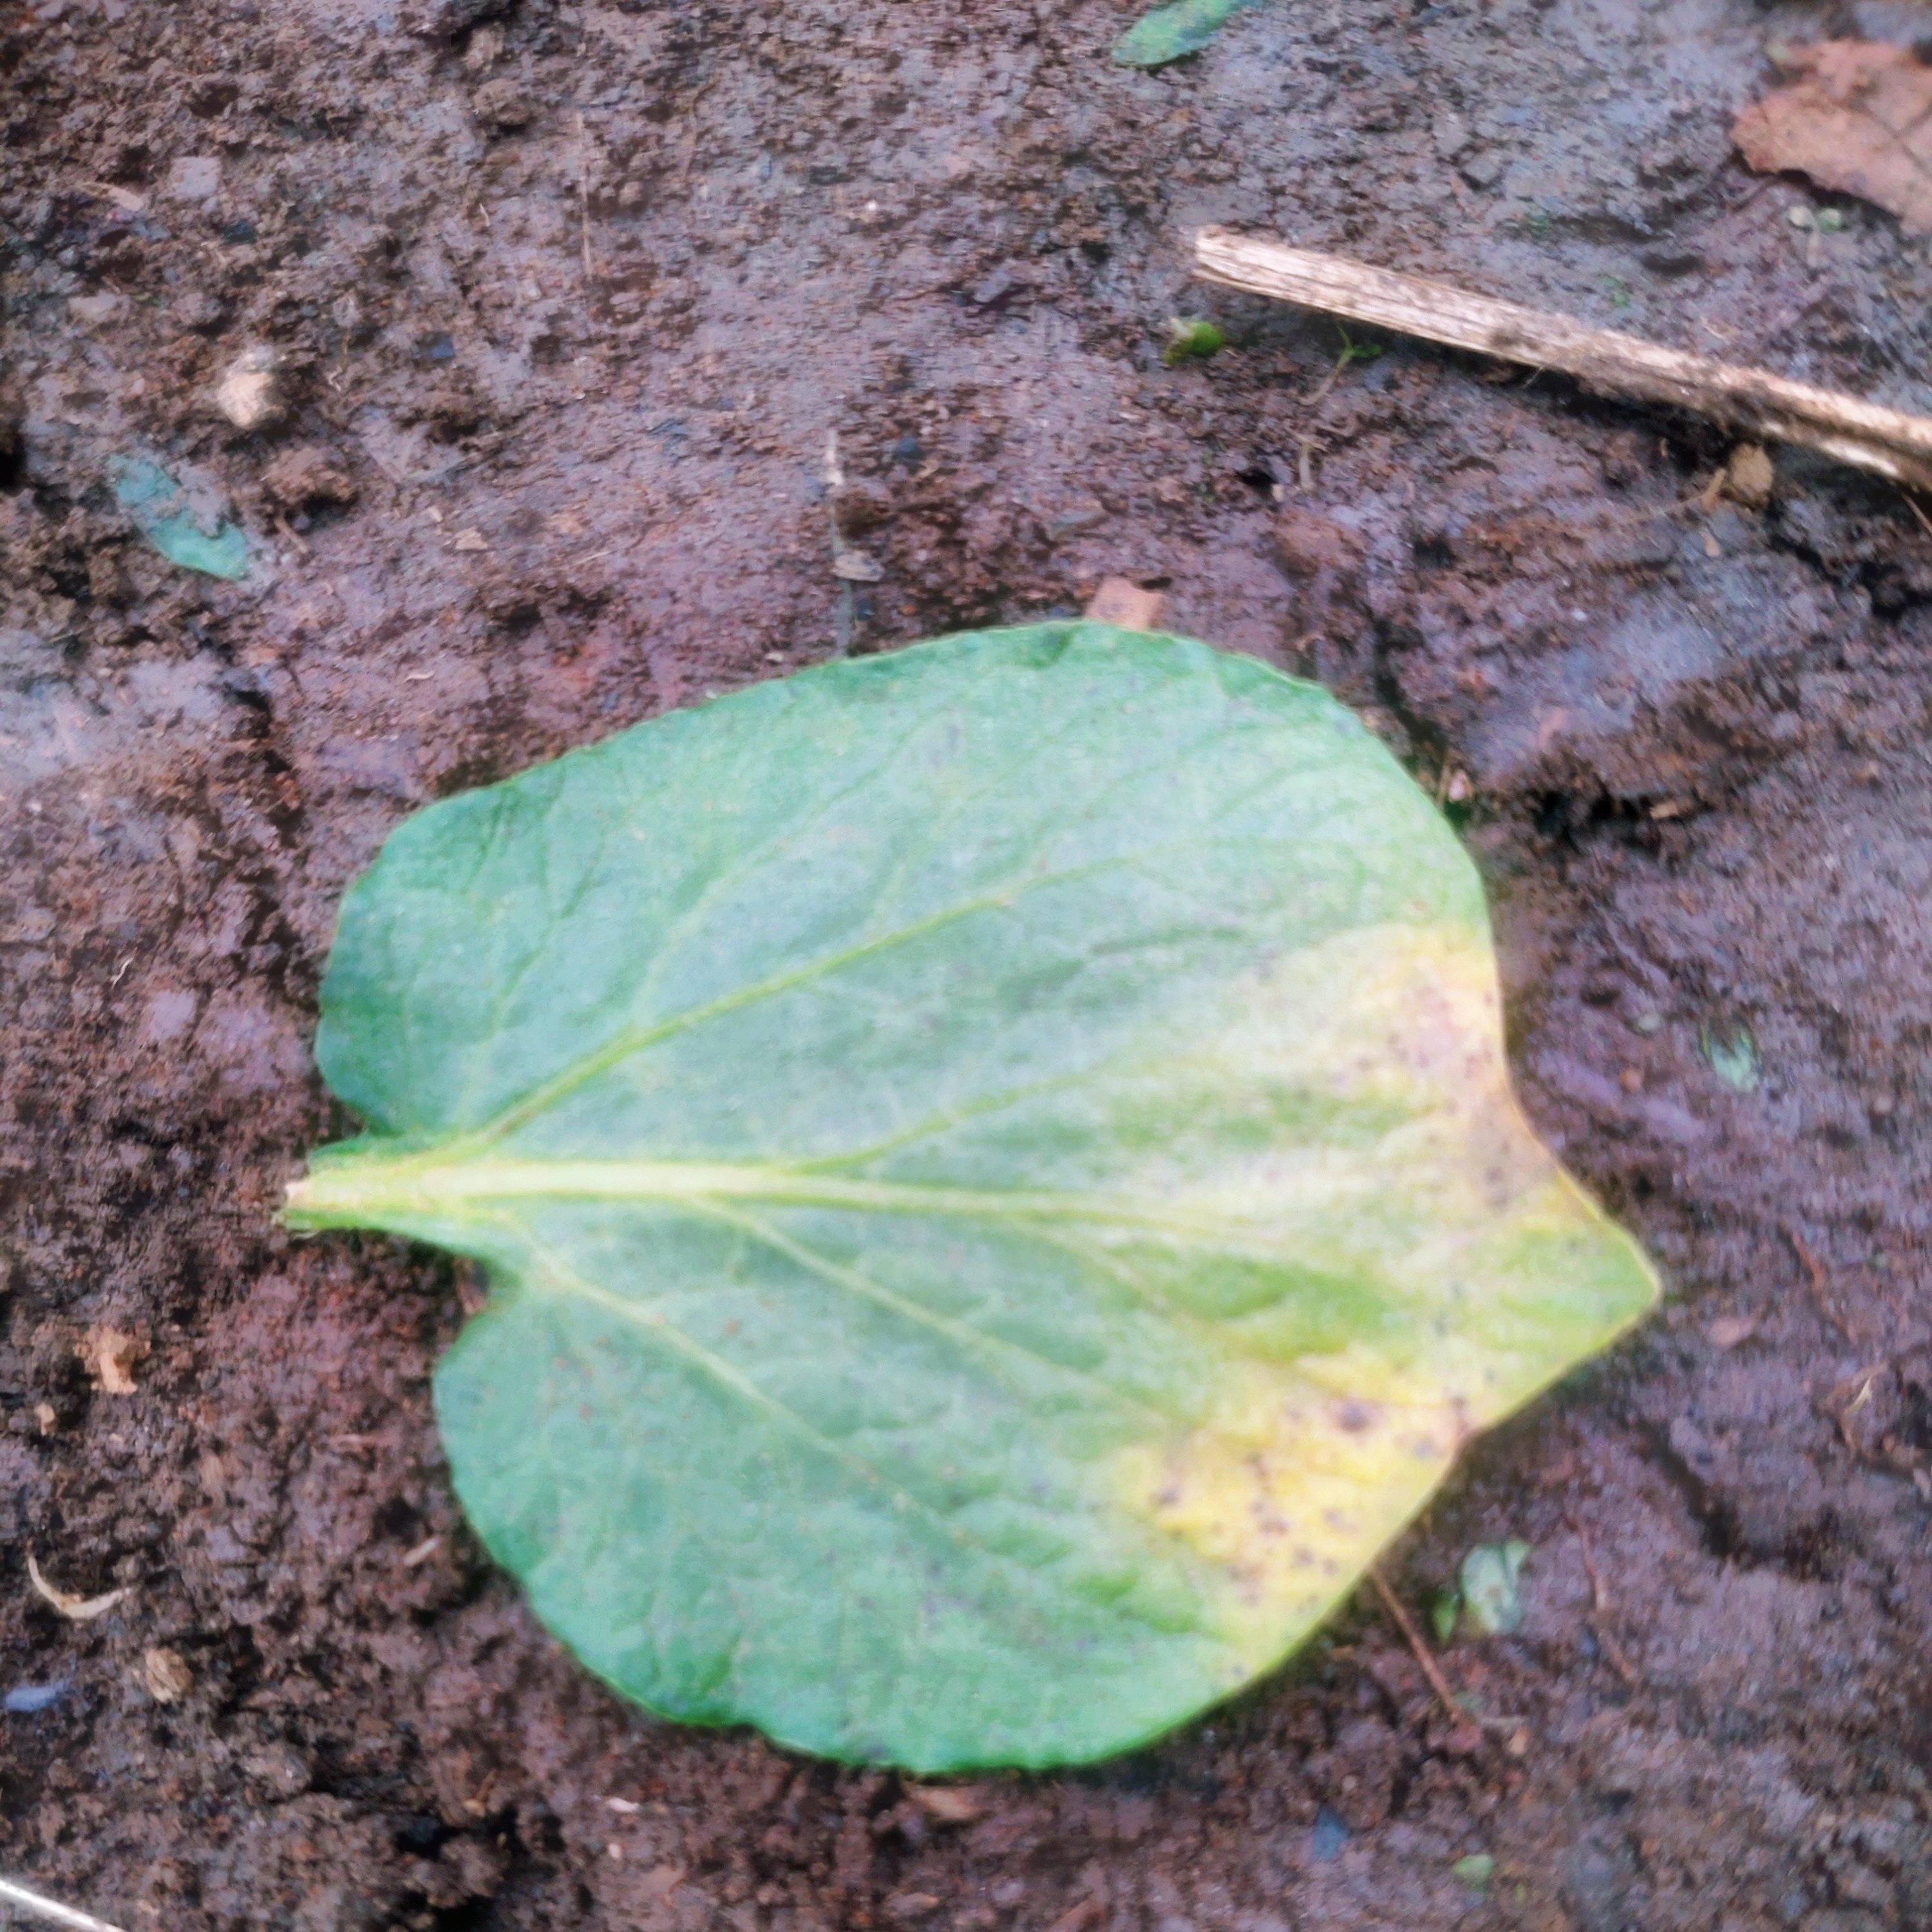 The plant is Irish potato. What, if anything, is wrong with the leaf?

late blight
